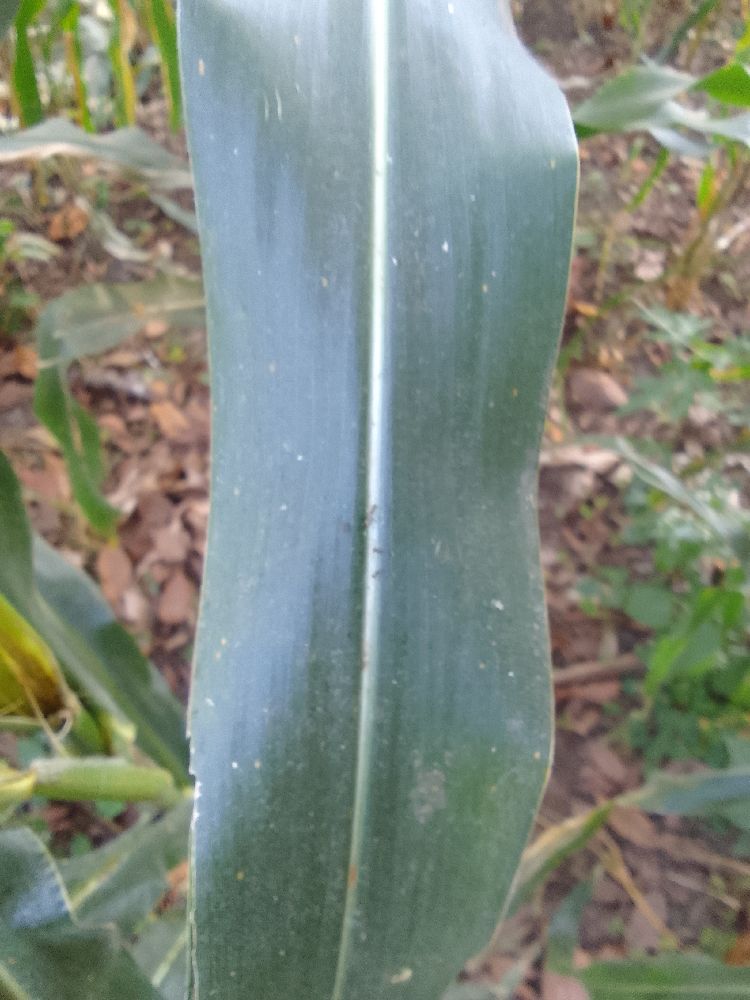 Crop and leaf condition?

maize, healthy
